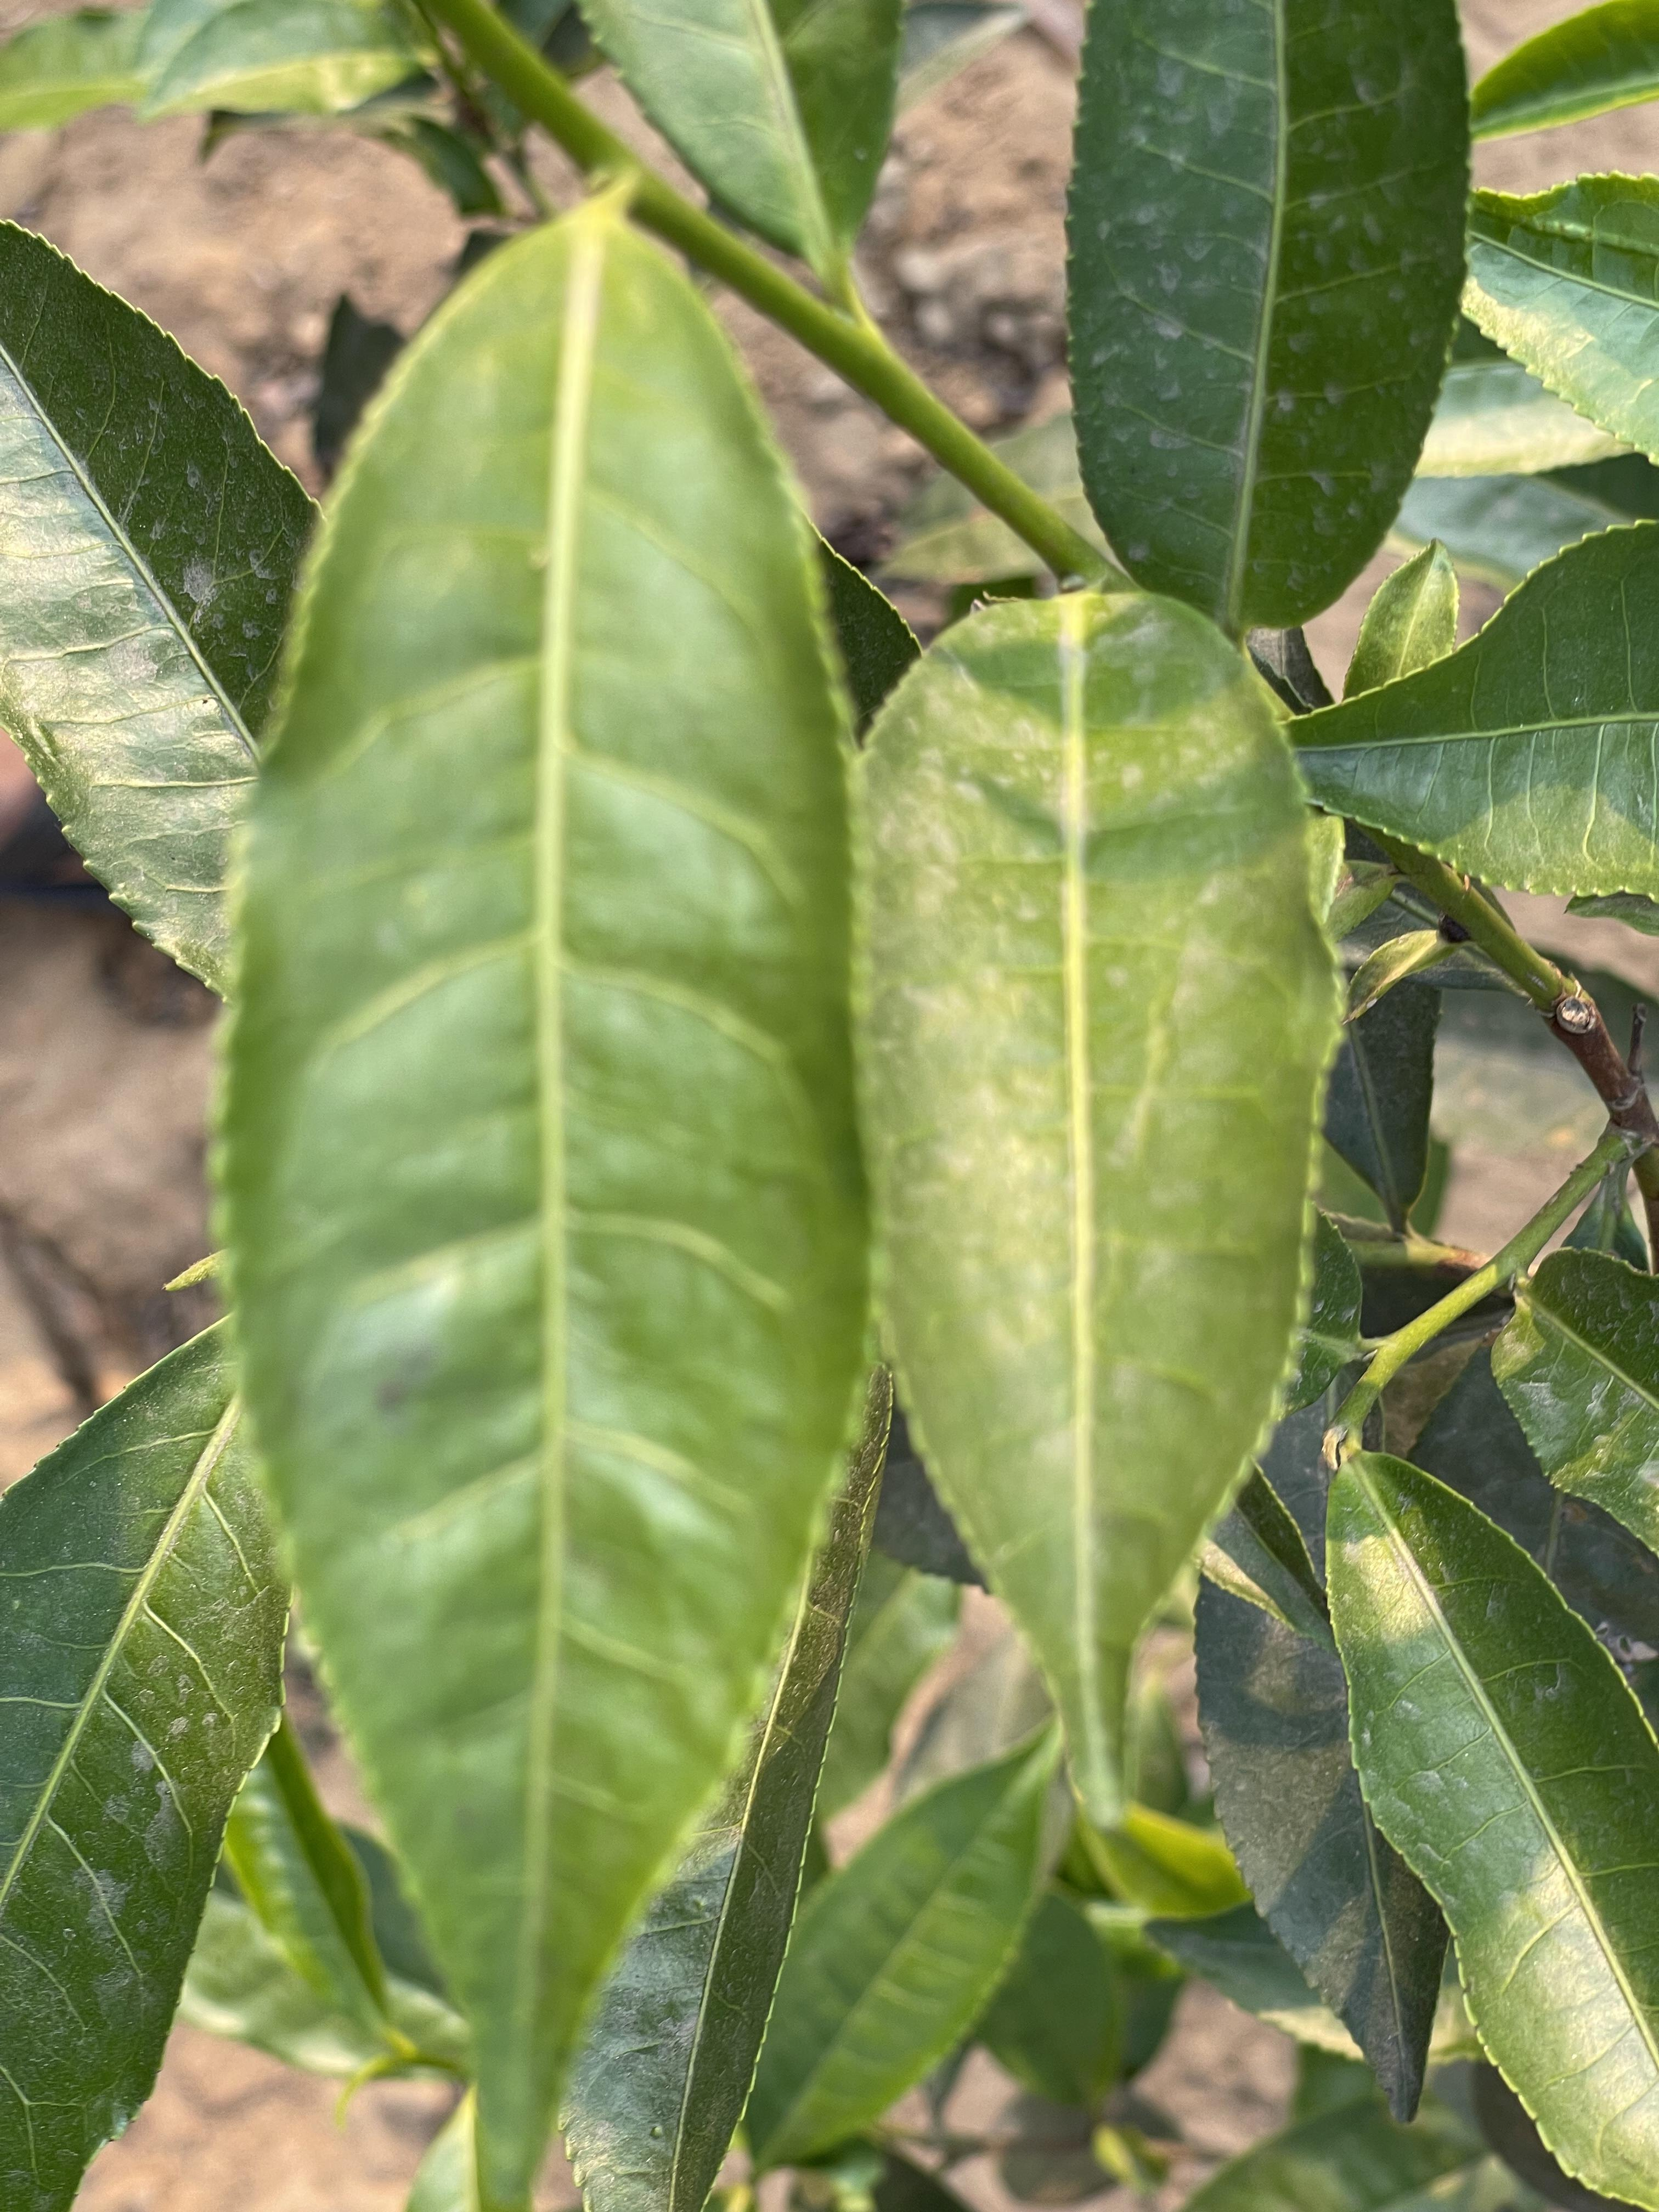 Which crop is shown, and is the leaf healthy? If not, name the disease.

tea, healthy leaf
